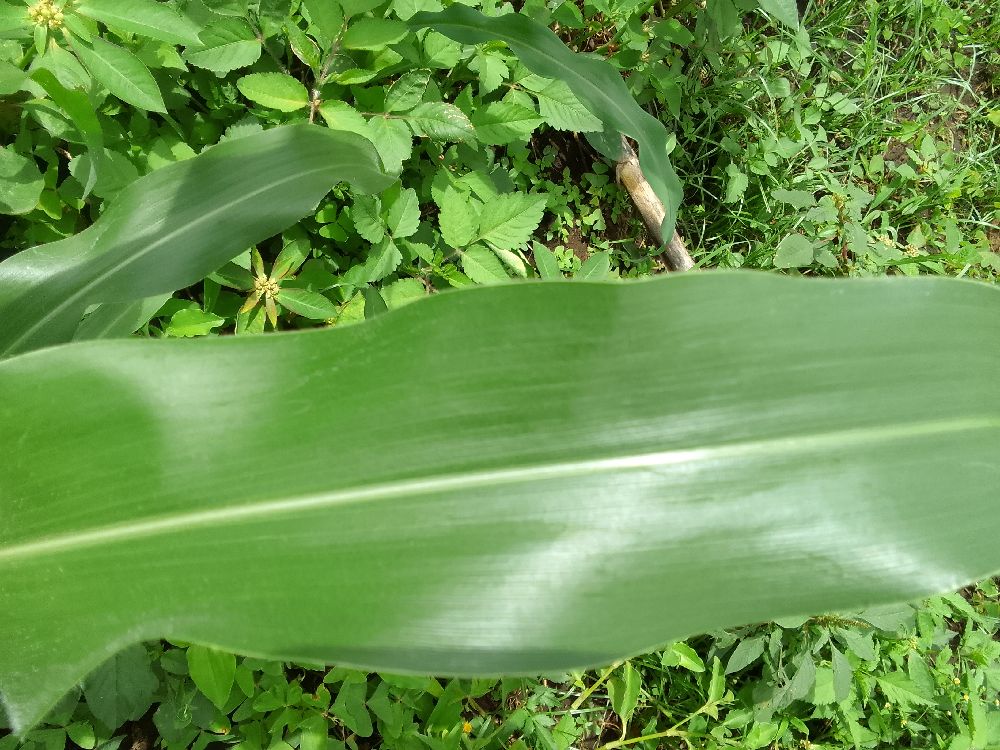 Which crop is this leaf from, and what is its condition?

maize, healthy
